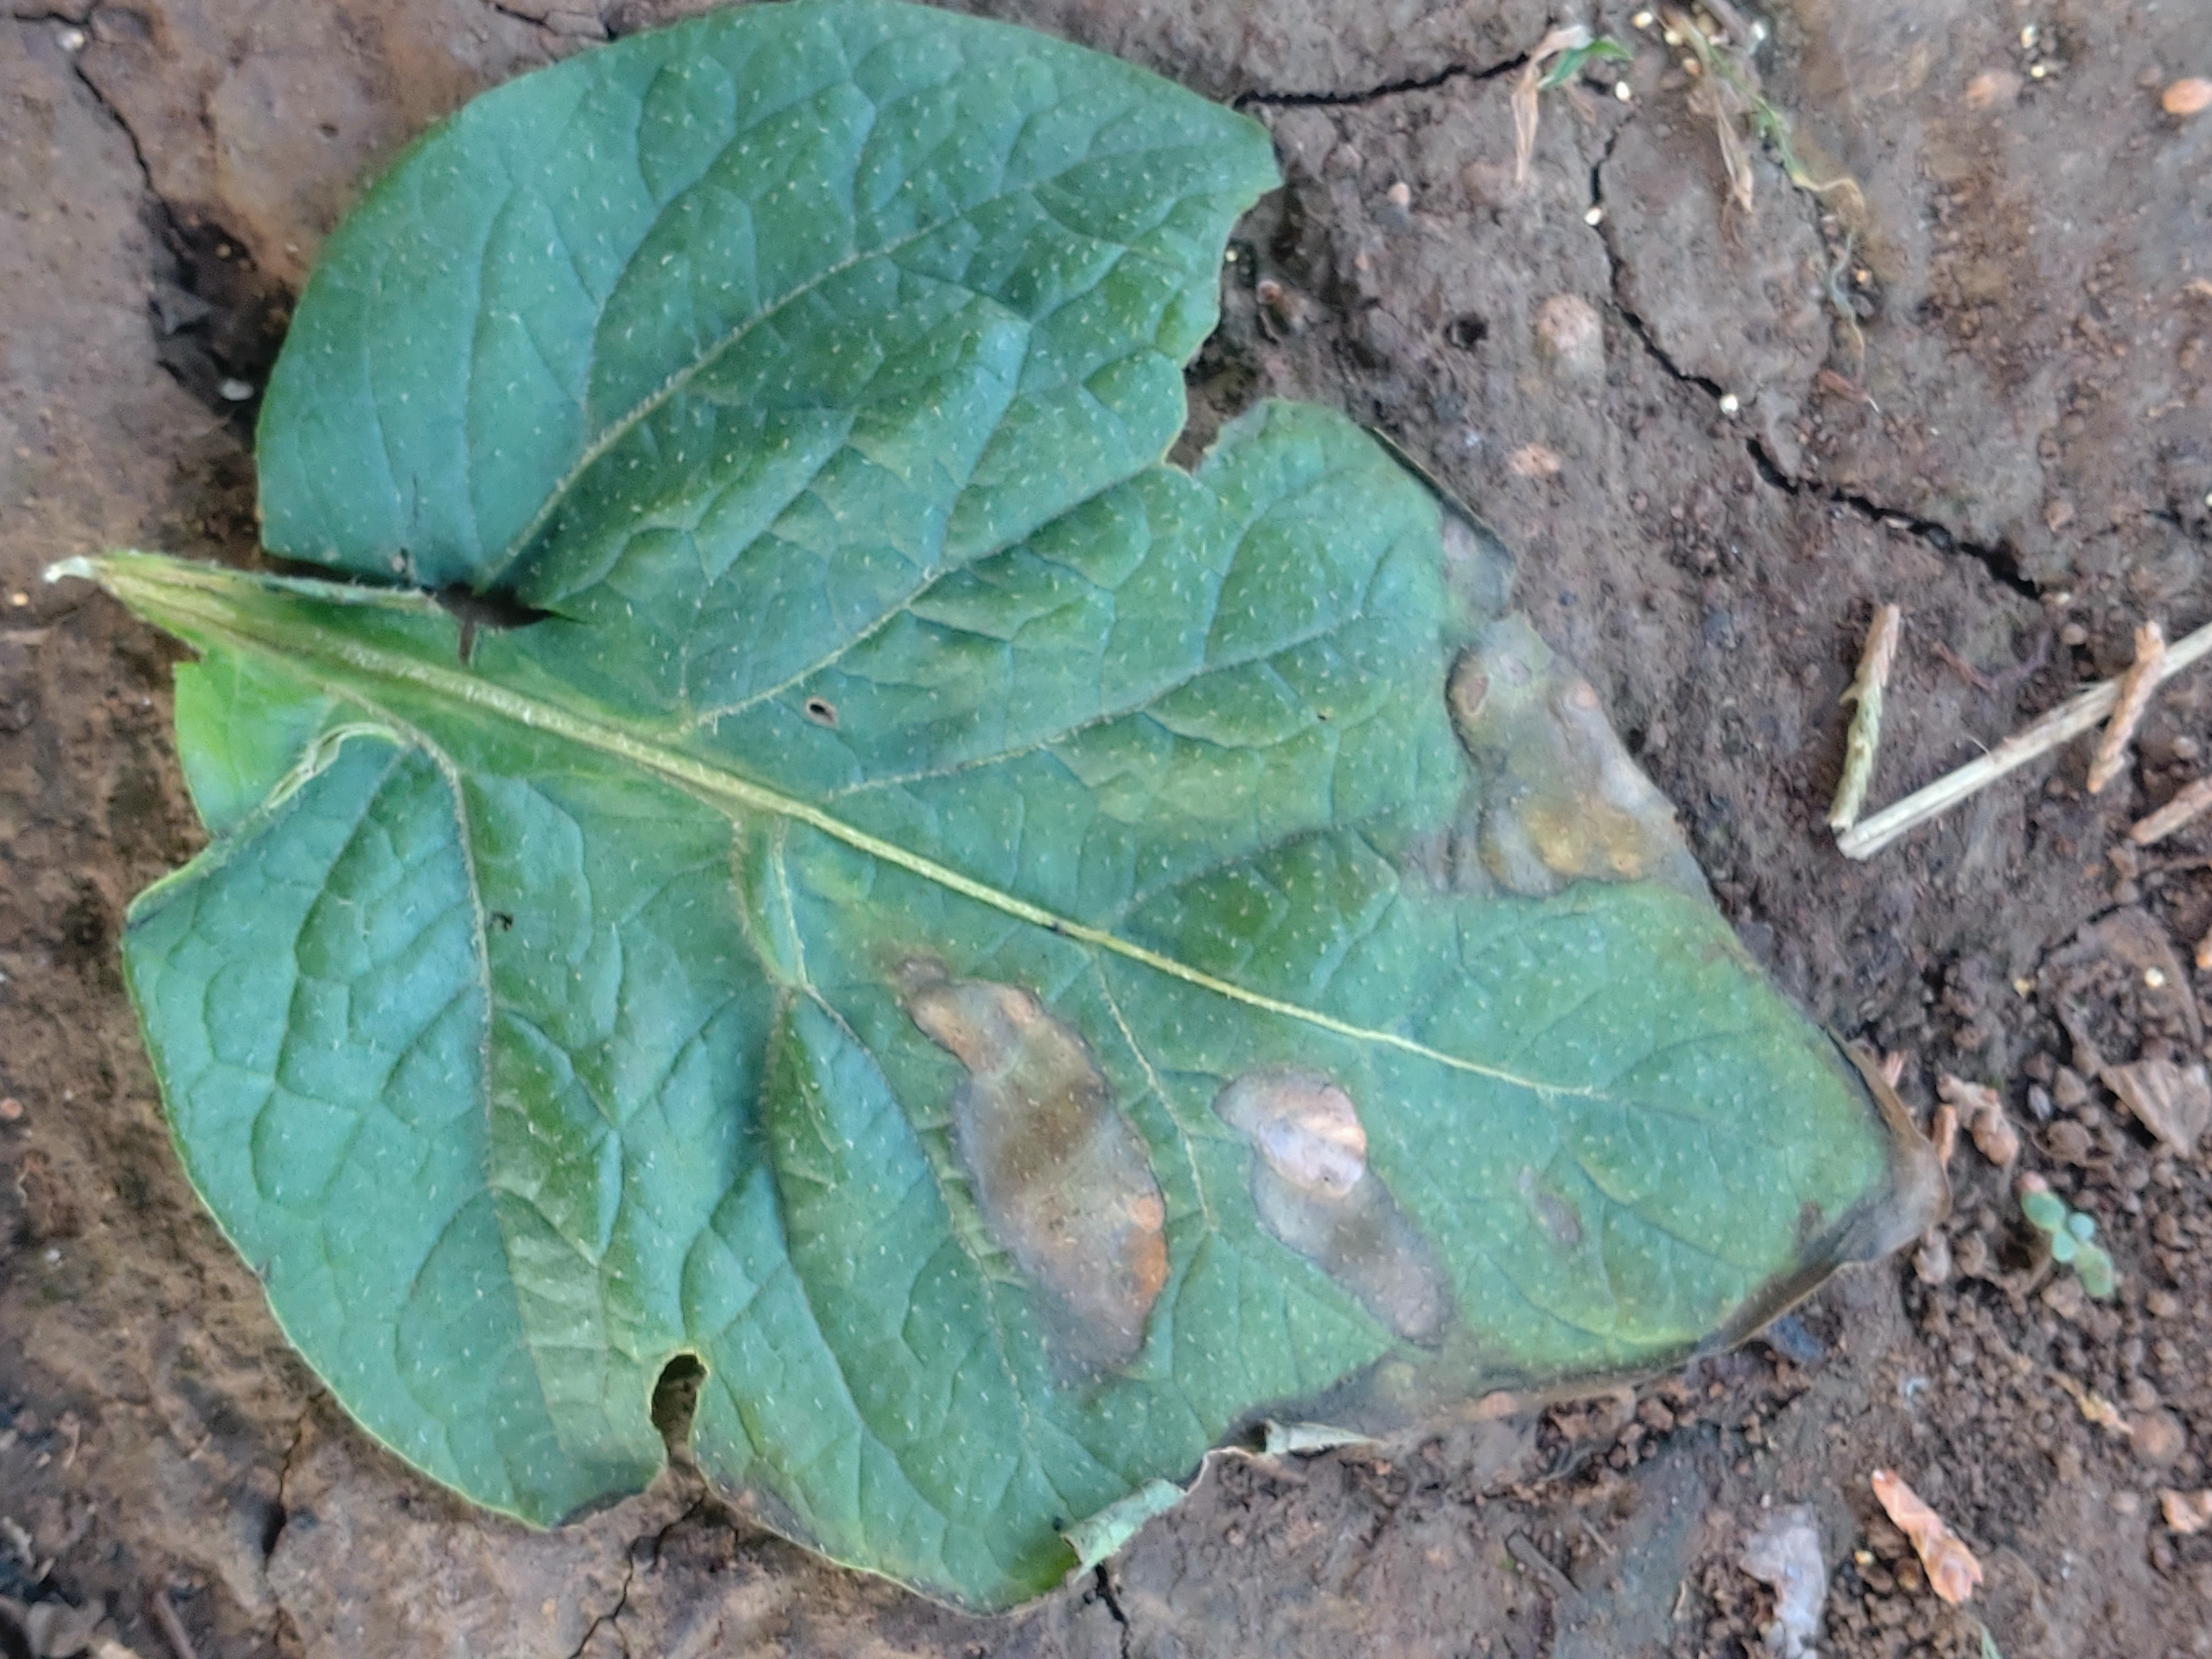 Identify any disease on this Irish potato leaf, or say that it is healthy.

early blight
